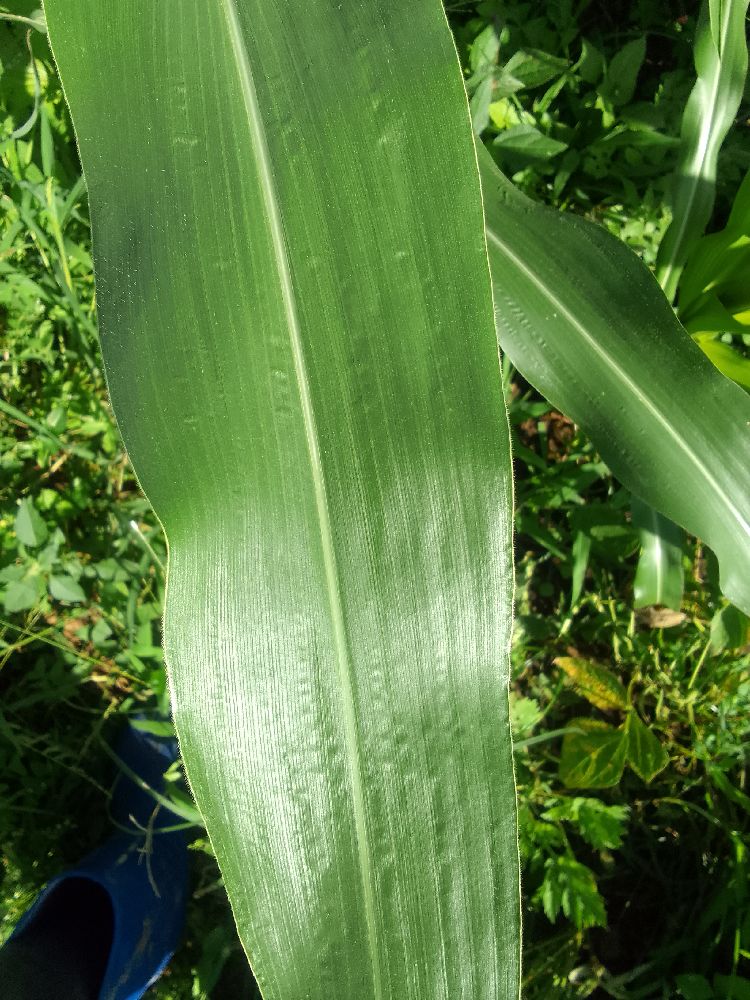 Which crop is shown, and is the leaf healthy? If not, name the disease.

maize, healthy
